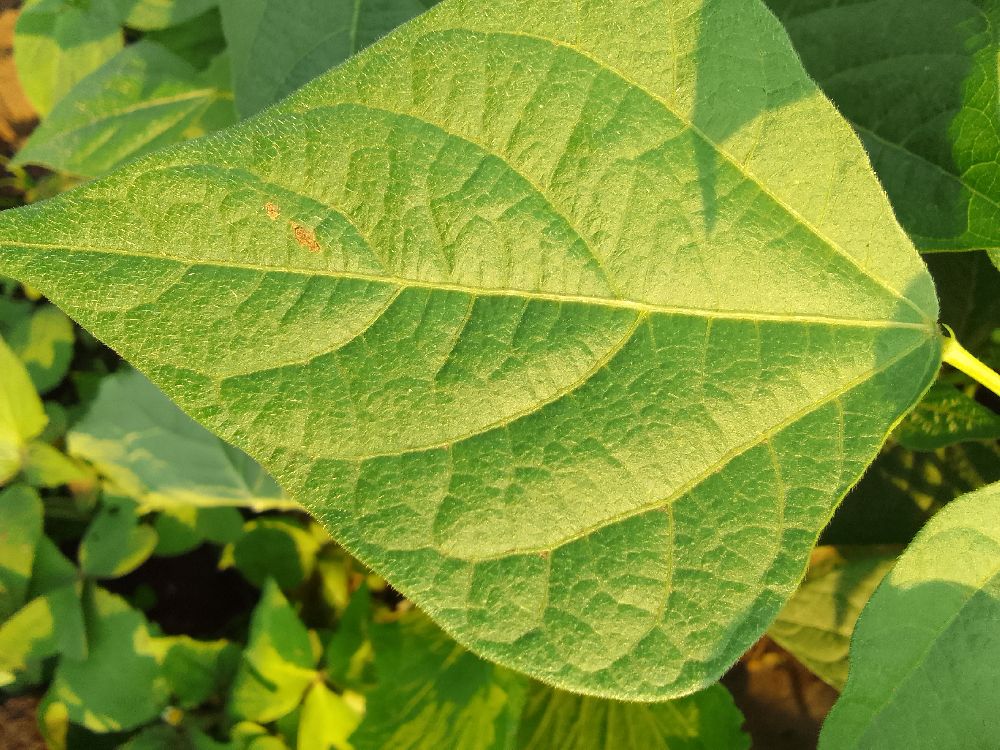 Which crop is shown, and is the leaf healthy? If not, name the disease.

common bean, healthy
